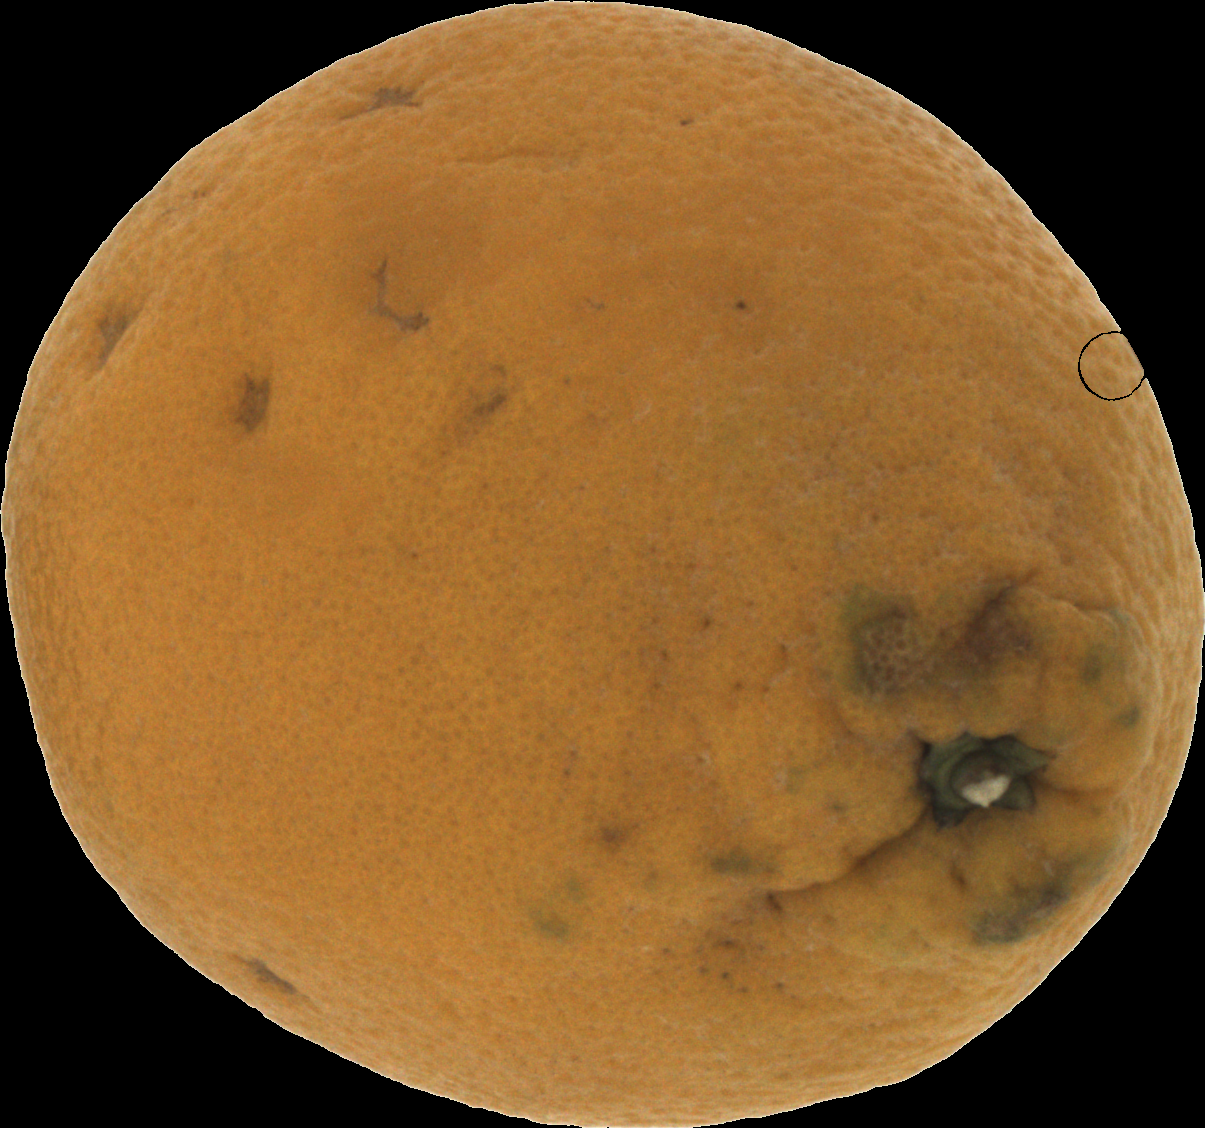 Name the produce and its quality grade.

orange, bad
